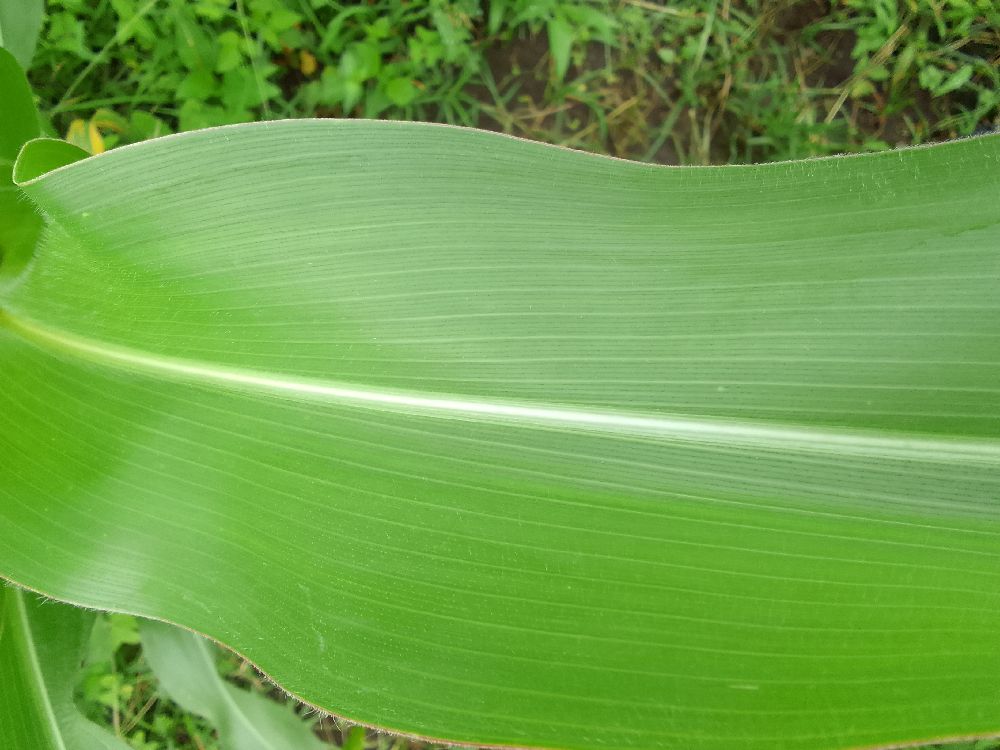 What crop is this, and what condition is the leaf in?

maize, healthy
